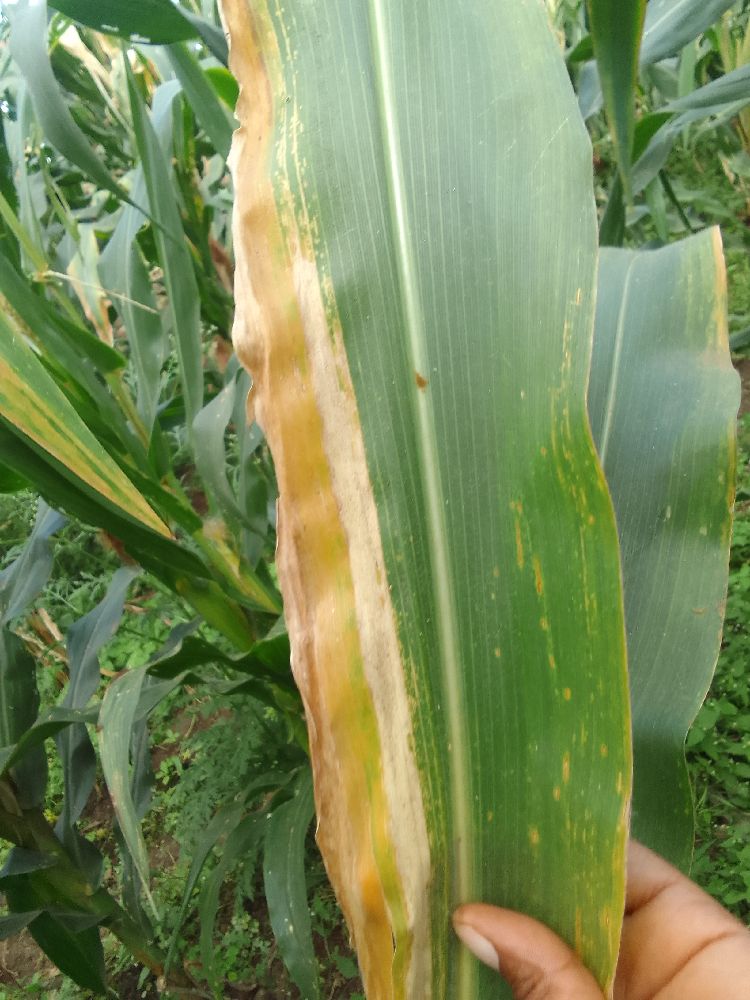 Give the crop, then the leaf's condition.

maize, maize lethal necrosis
